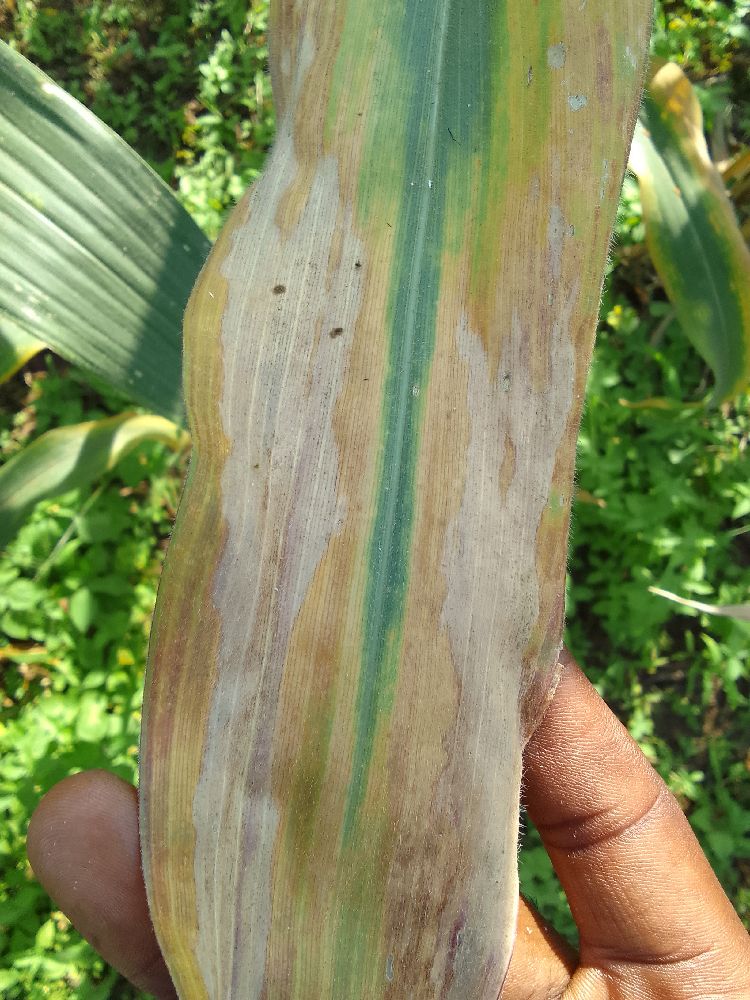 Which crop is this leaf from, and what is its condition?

maize, maize lethal necrosis
